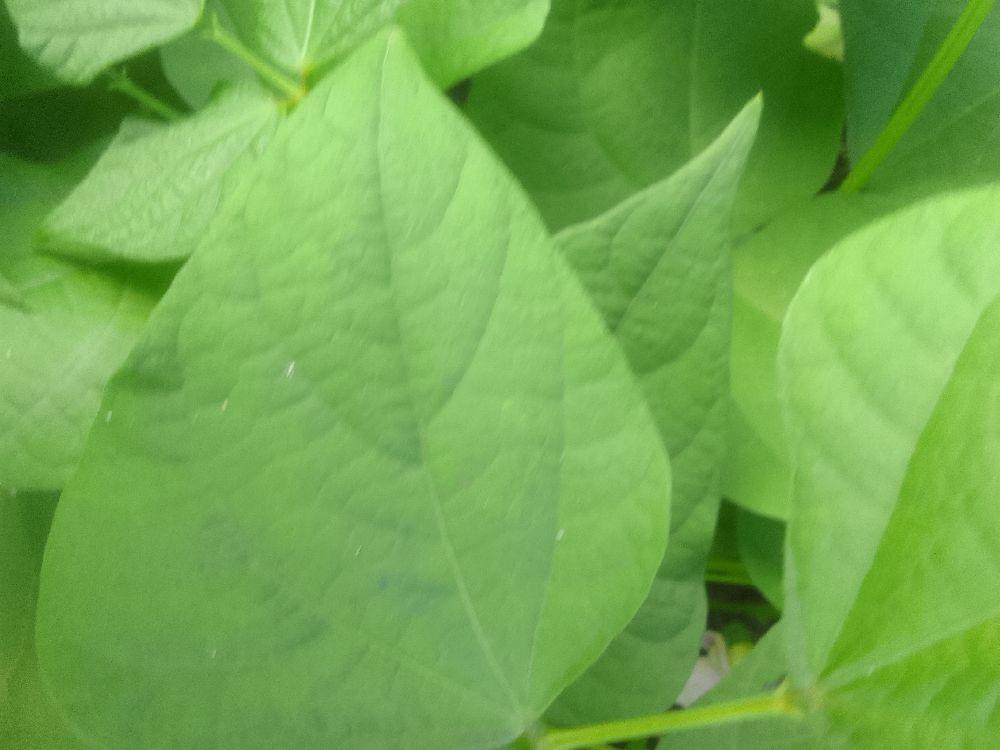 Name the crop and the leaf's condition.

common bean, healthy
